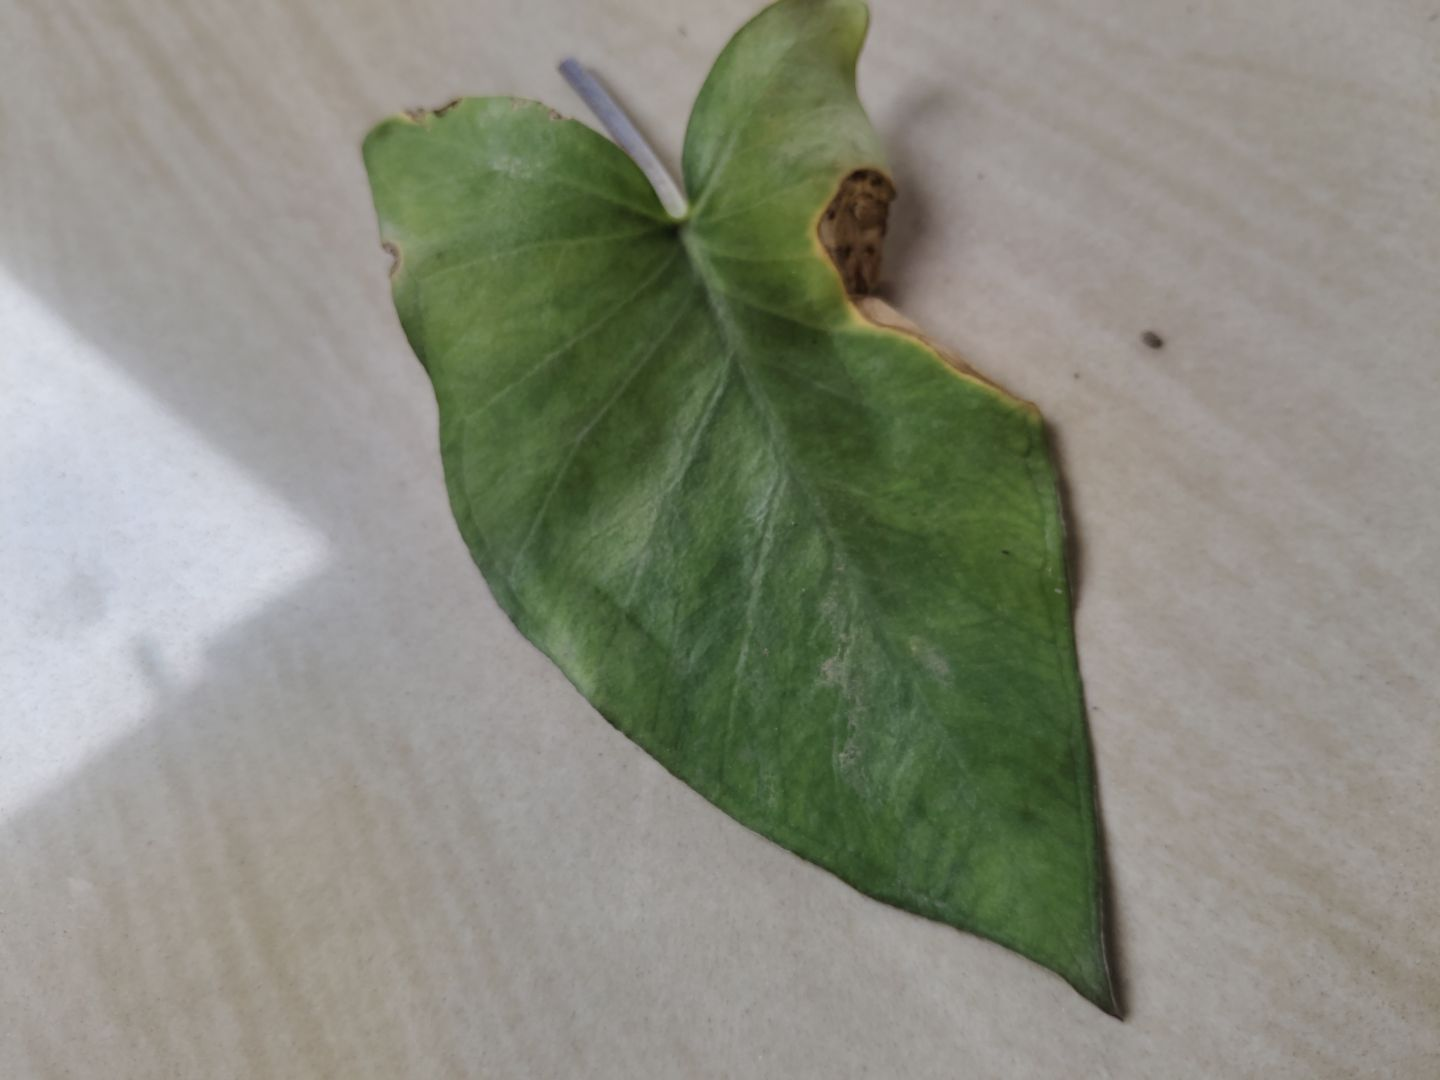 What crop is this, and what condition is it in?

taro, leaf blight
